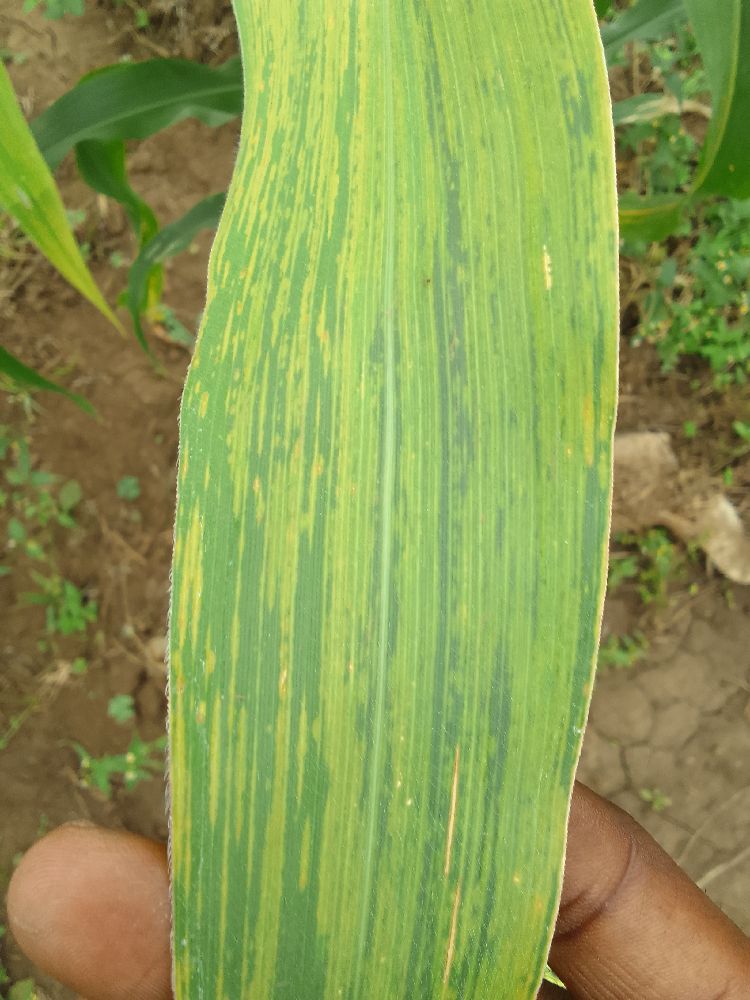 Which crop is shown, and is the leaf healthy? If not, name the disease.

maize, maize lethal necrosis
